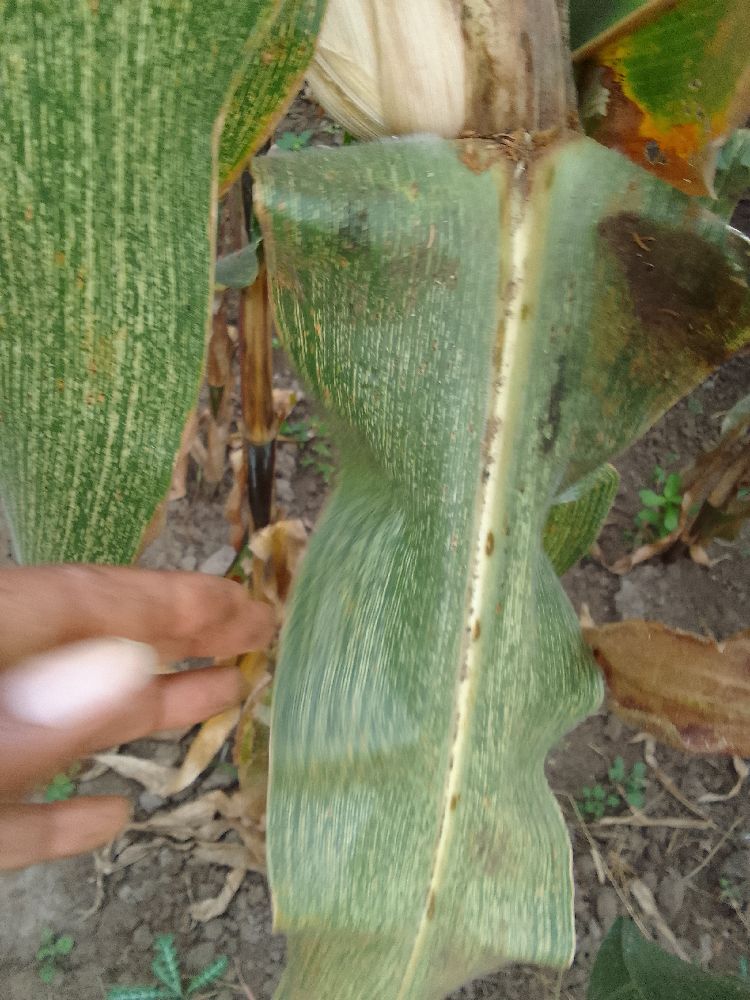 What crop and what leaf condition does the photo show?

maize, maize streak virus
